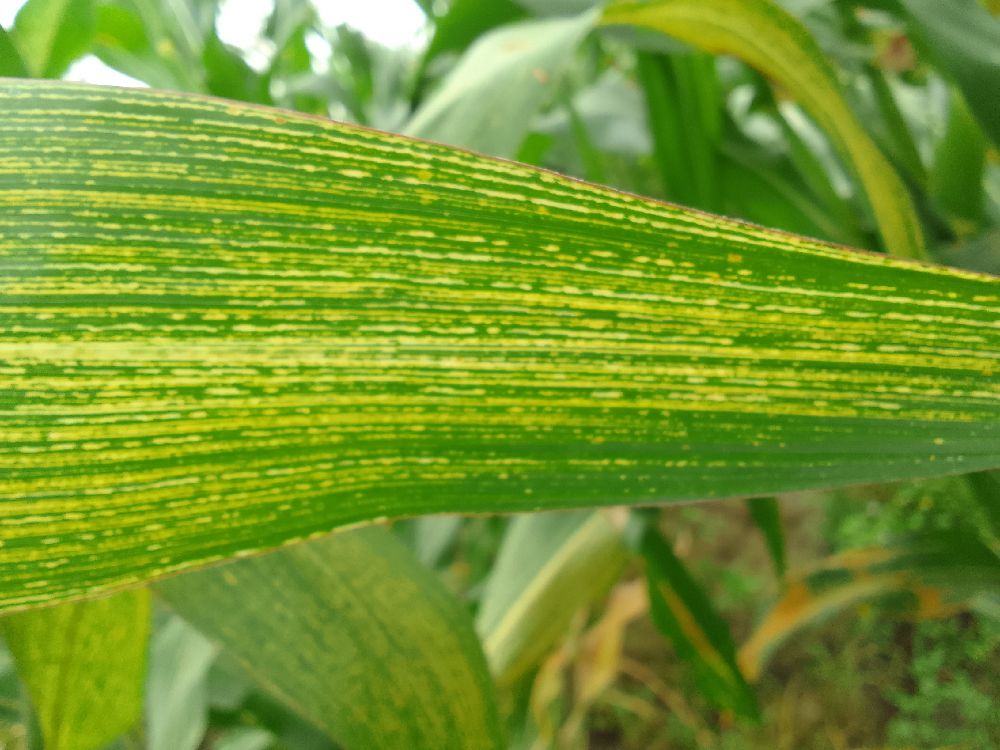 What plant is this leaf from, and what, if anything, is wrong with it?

maize, maize streak virus
